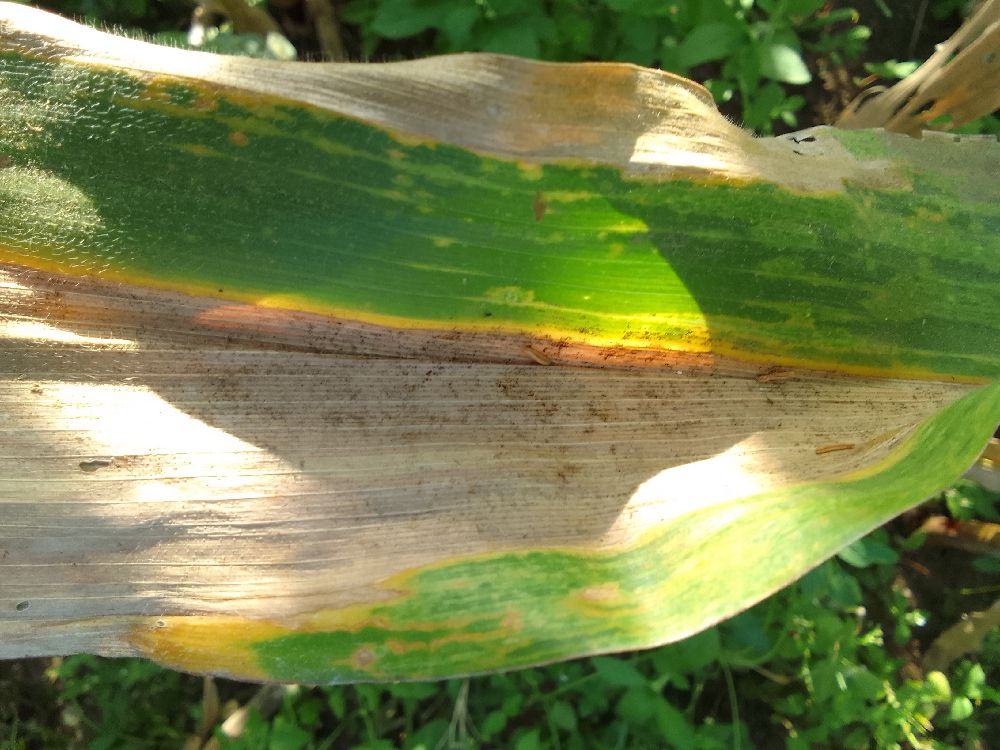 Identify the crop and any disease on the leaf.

maize, maize lethal necrosis
